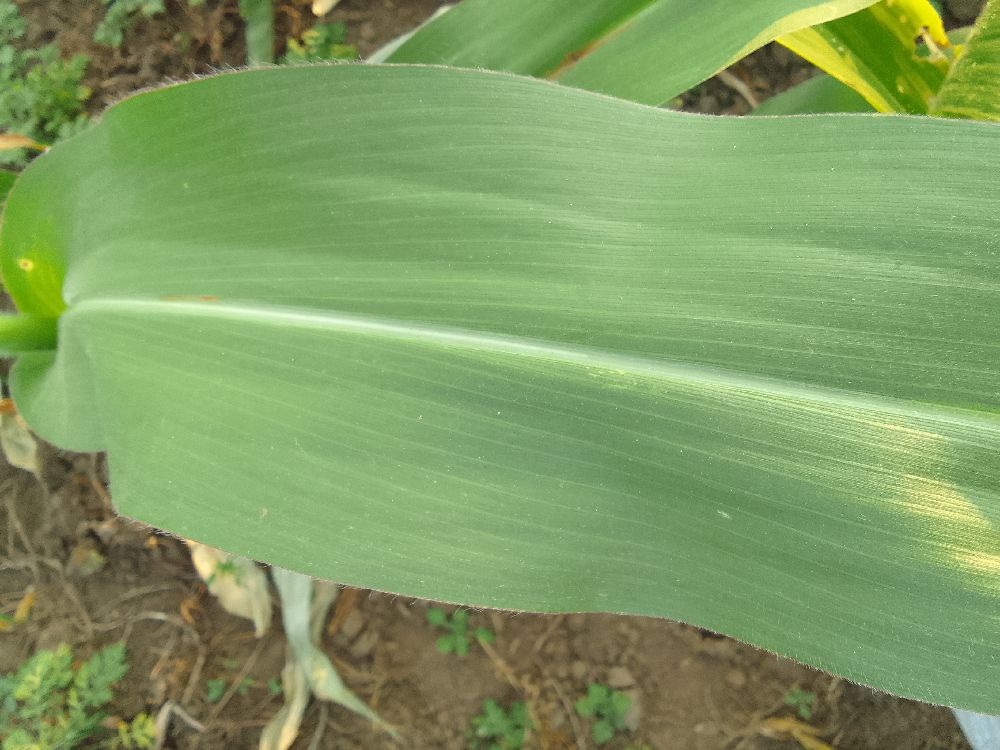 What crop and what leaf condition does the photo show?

maize, healthy
